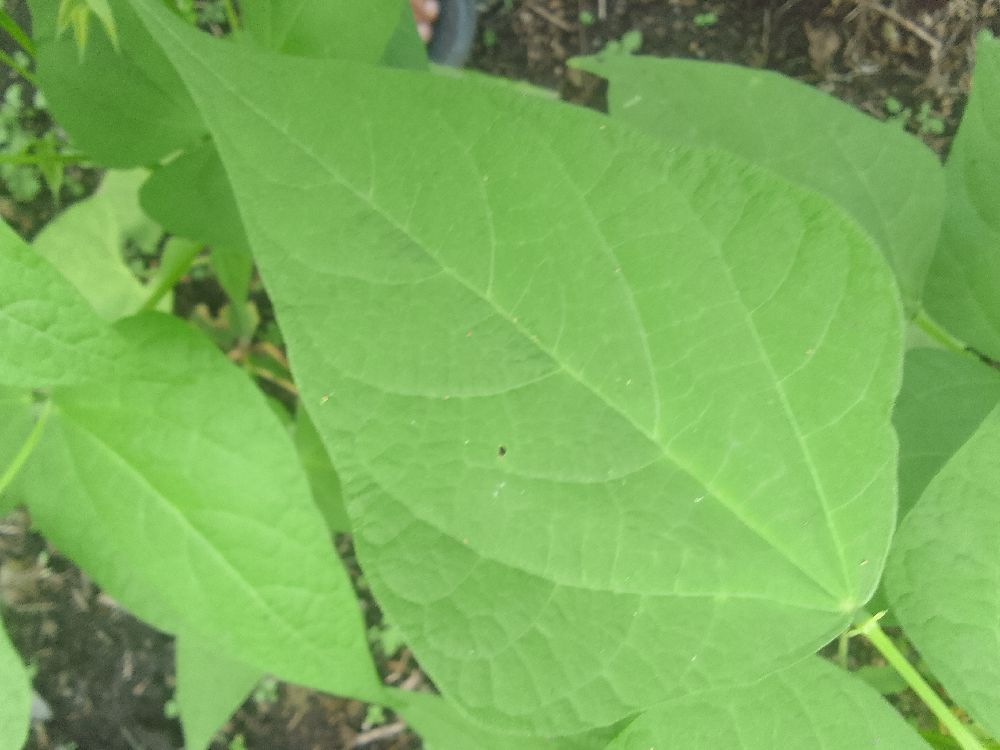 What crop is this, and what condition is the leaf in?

common bean, healthy
